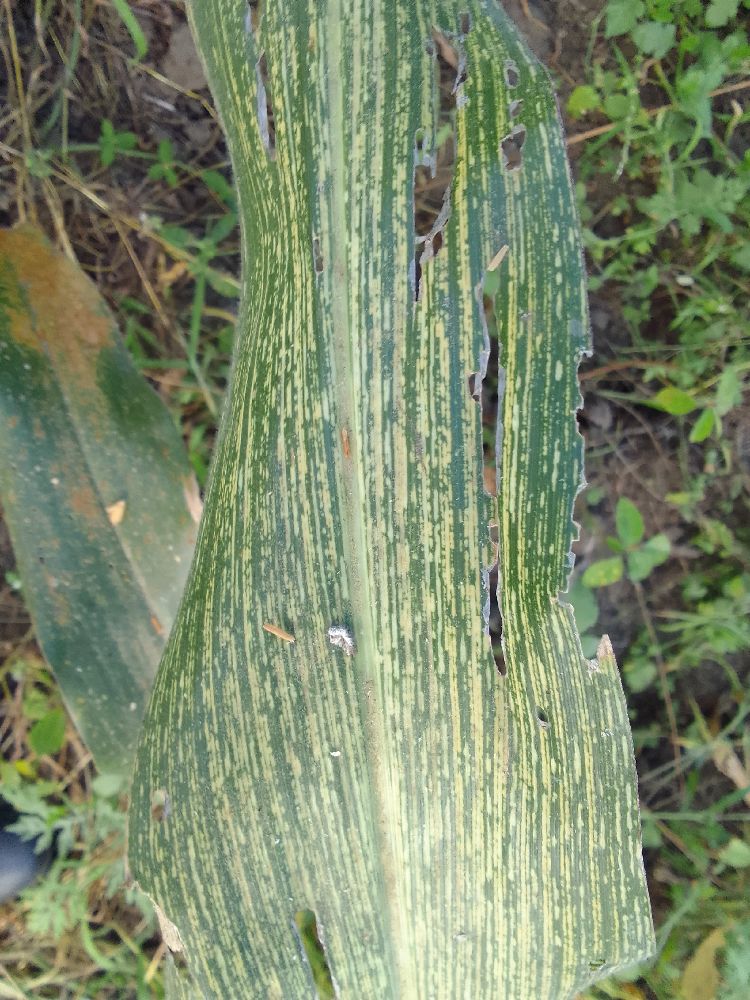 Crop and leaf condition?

maize, maize streak virus
